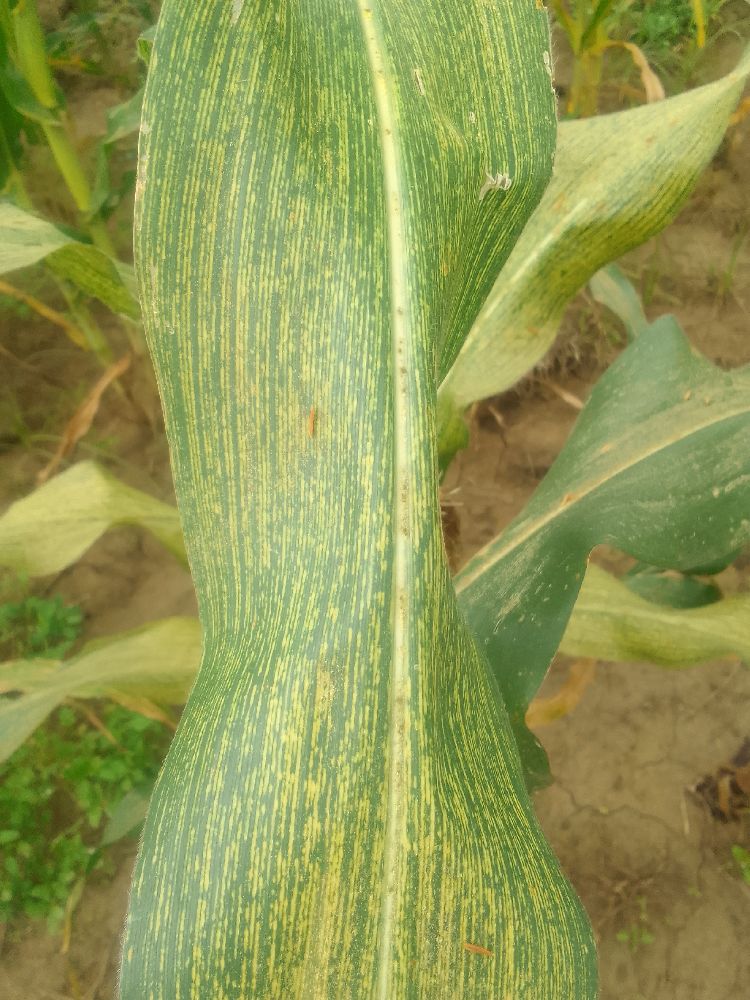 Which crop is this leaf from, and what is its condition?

maize, maize streak virus
